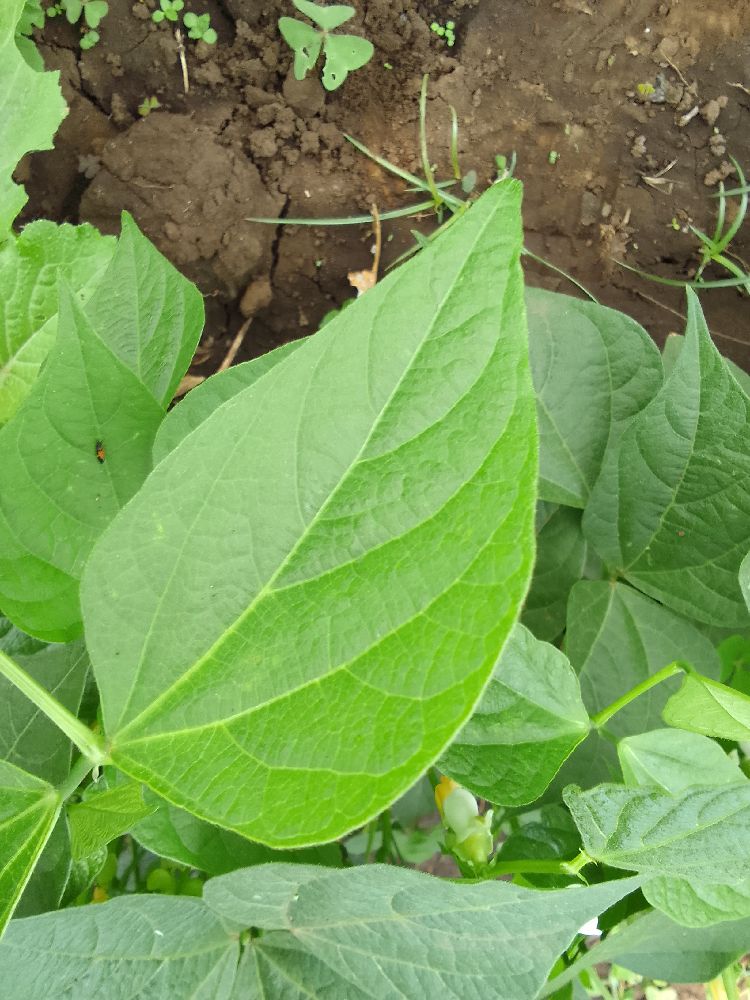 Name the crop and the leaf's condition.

common bean, healthy
